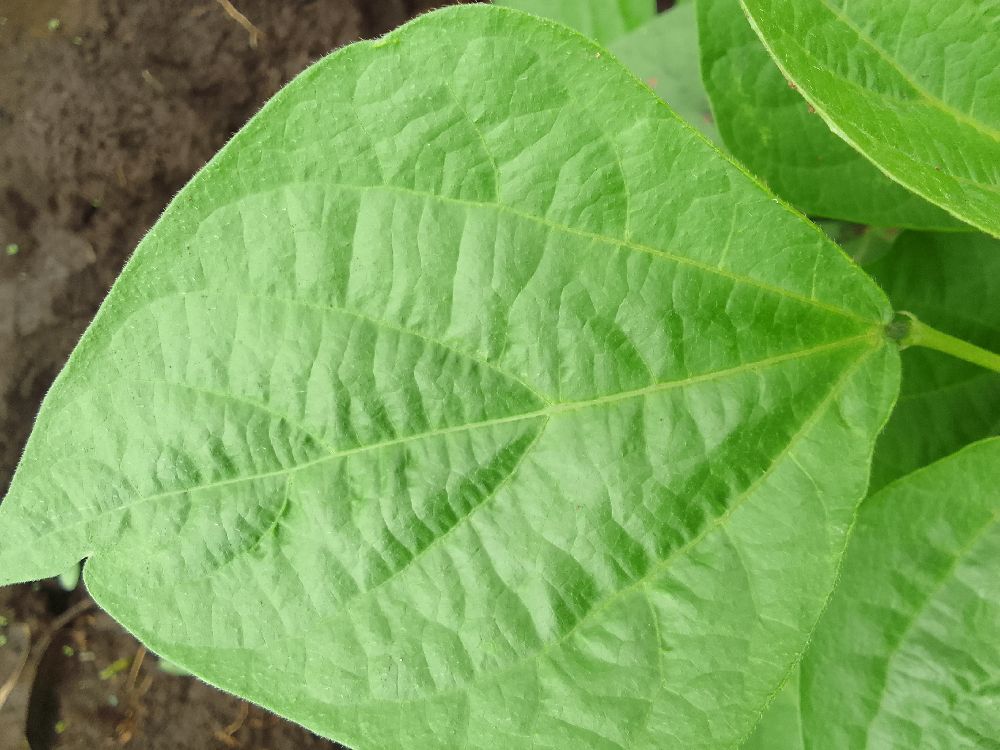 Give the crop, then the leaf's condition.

common bean, healthy
